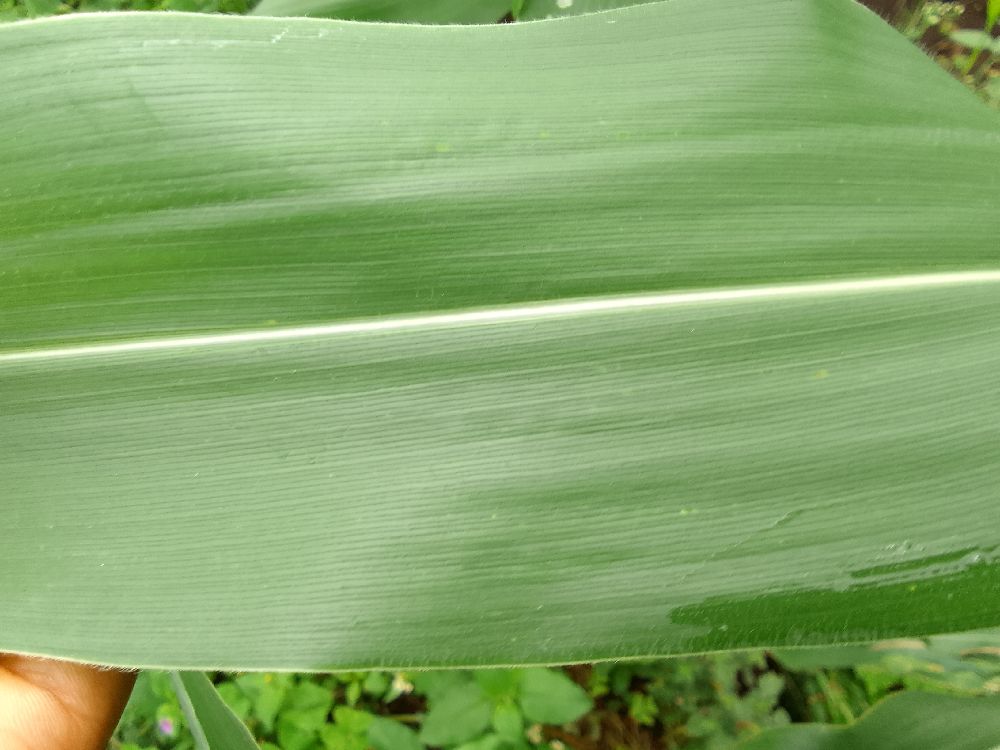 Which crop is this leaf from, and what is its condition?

maize, healthy
